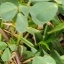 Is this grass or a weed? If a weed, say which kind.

unstructured weed
